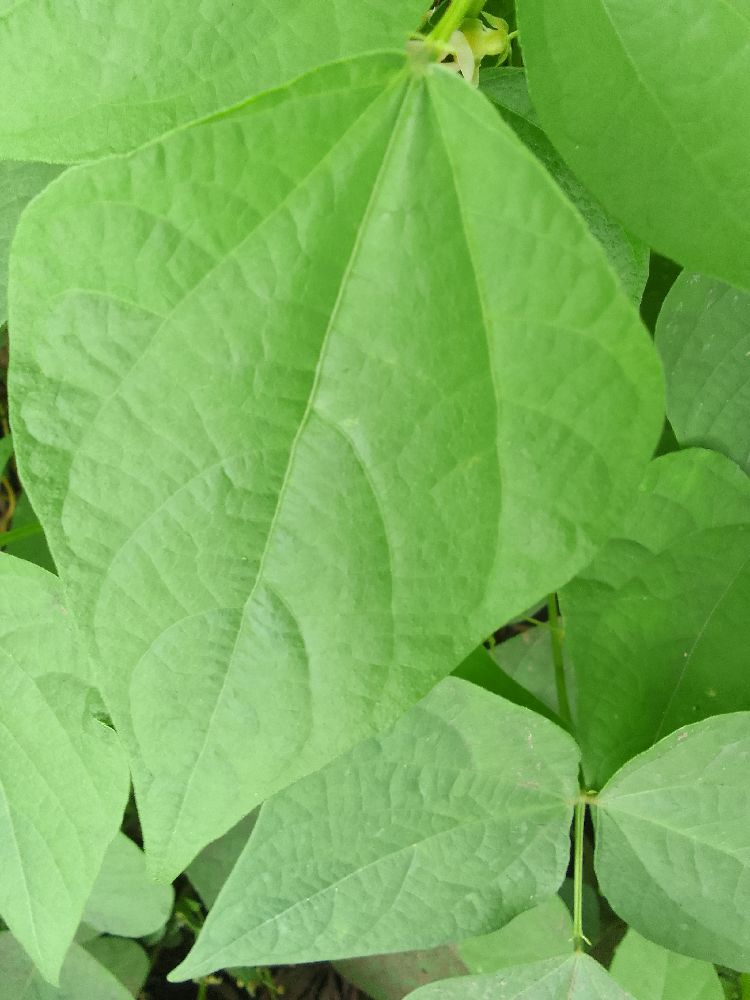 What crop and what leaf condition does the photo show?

common bean, healthy
